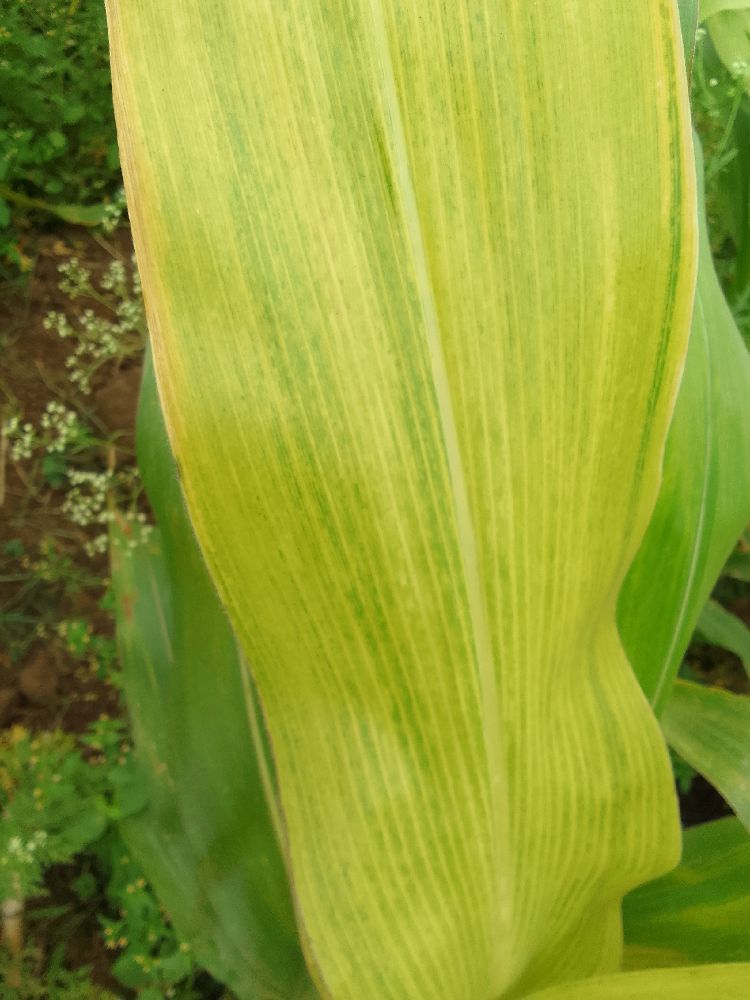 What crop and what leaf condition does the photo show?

maize, maize lethal necrosis
